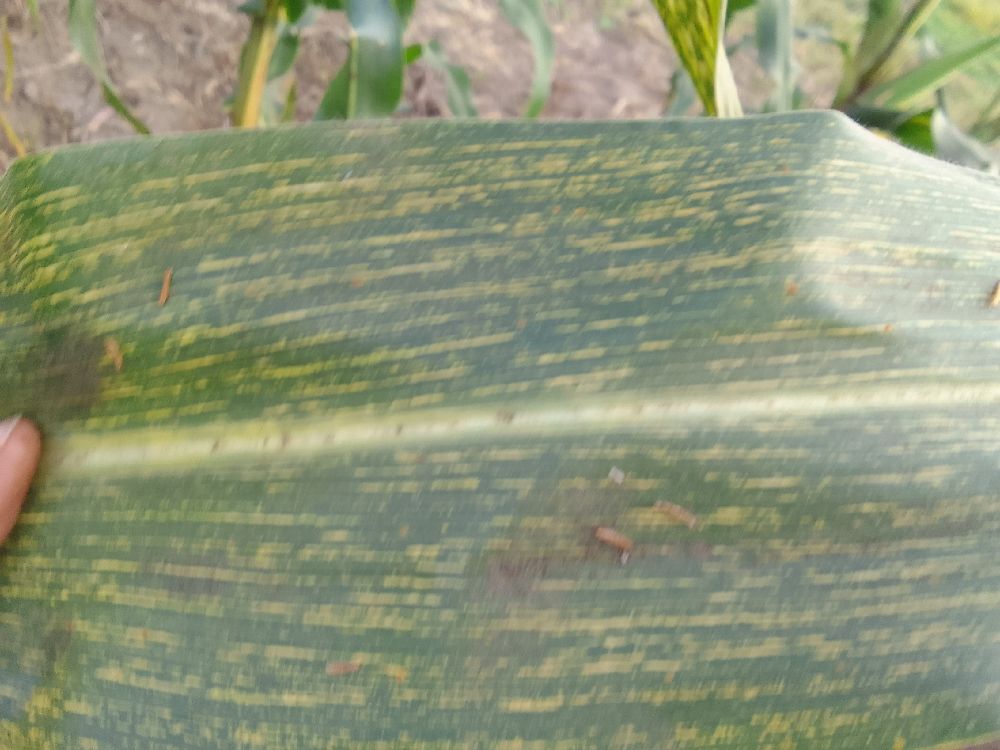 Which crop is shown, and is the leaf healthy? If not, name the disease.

maize, maize streak virus
